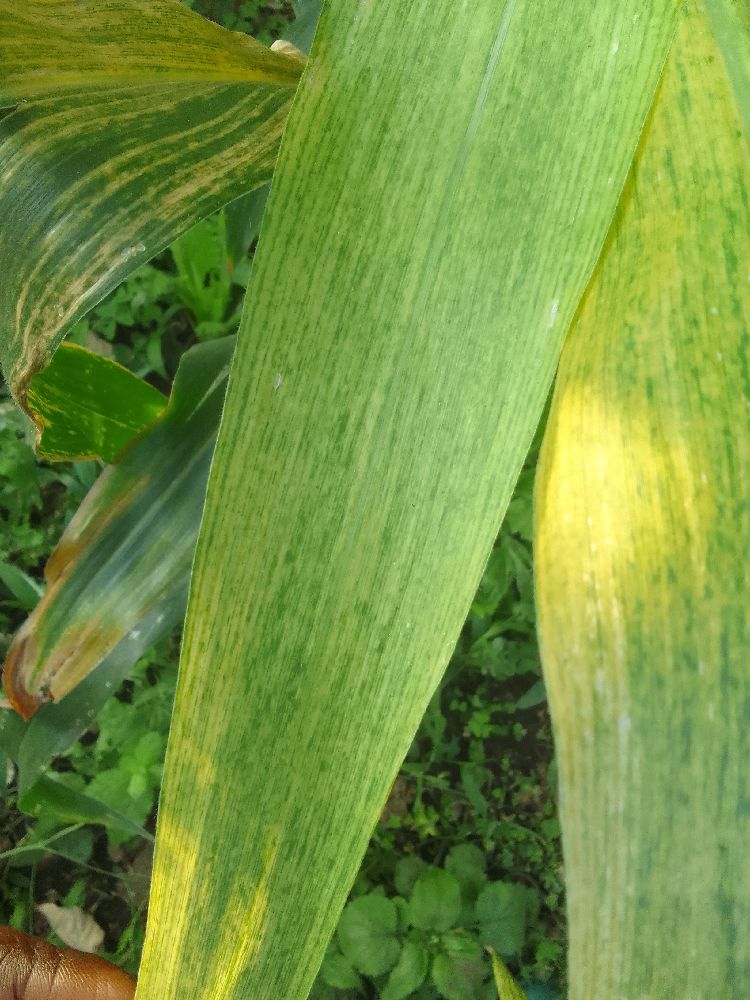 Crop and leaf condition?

maize, maize lethal necrosis
